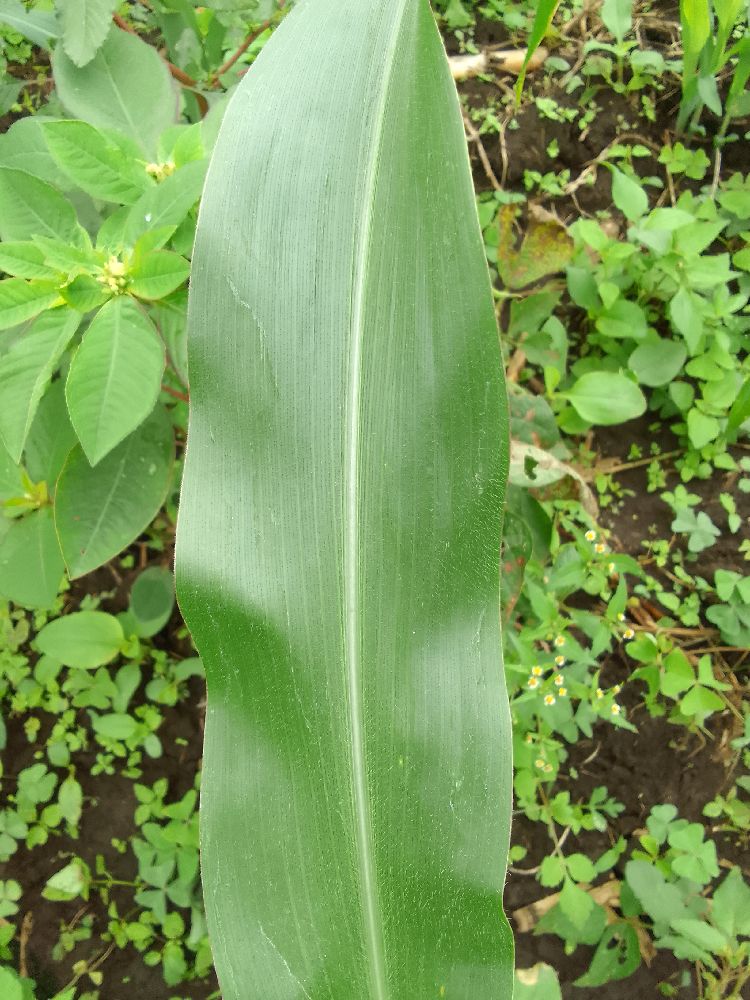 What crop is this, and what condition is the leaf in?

maize, healthy
